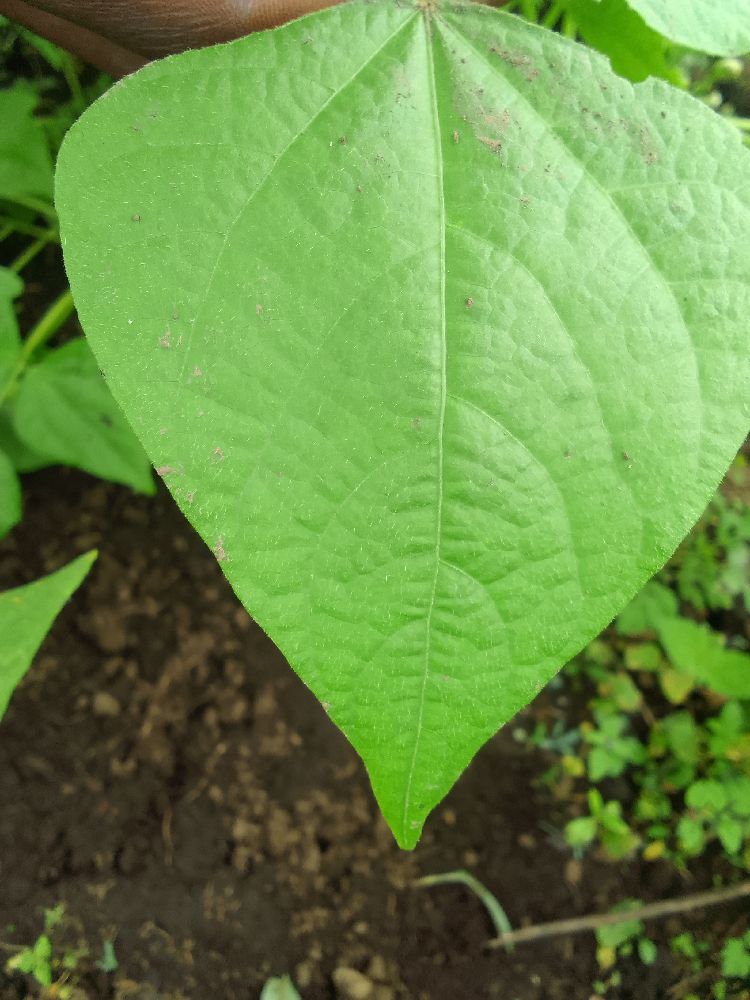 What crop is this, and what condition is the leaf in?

common bean, healthy
